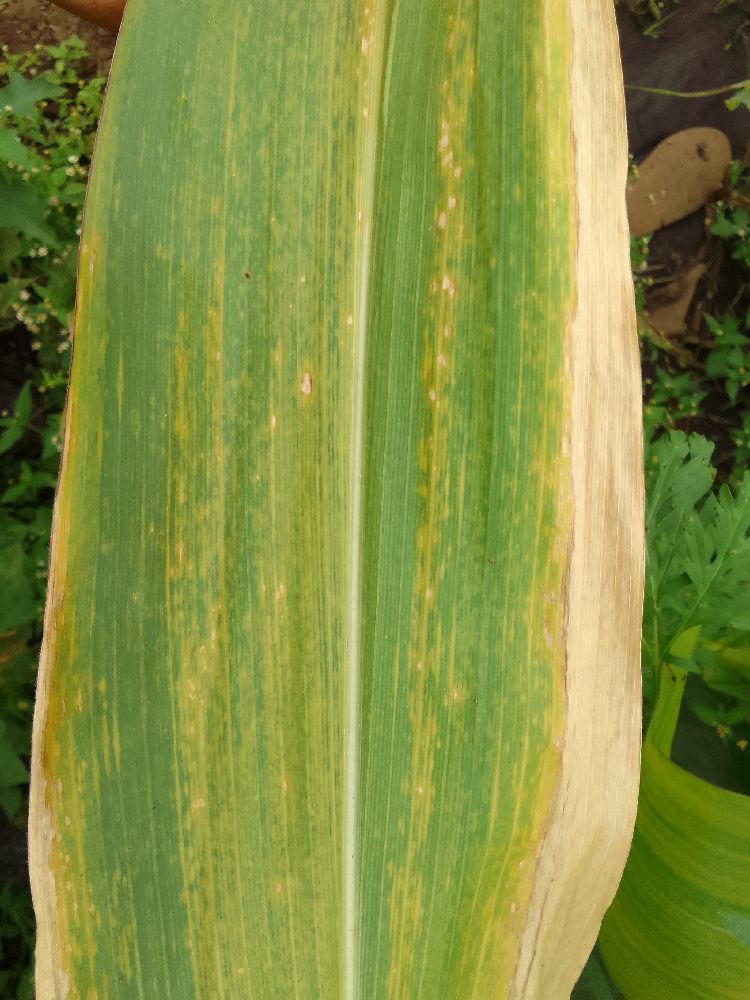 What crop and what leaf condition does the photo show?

maize, maize lethal necrosis
